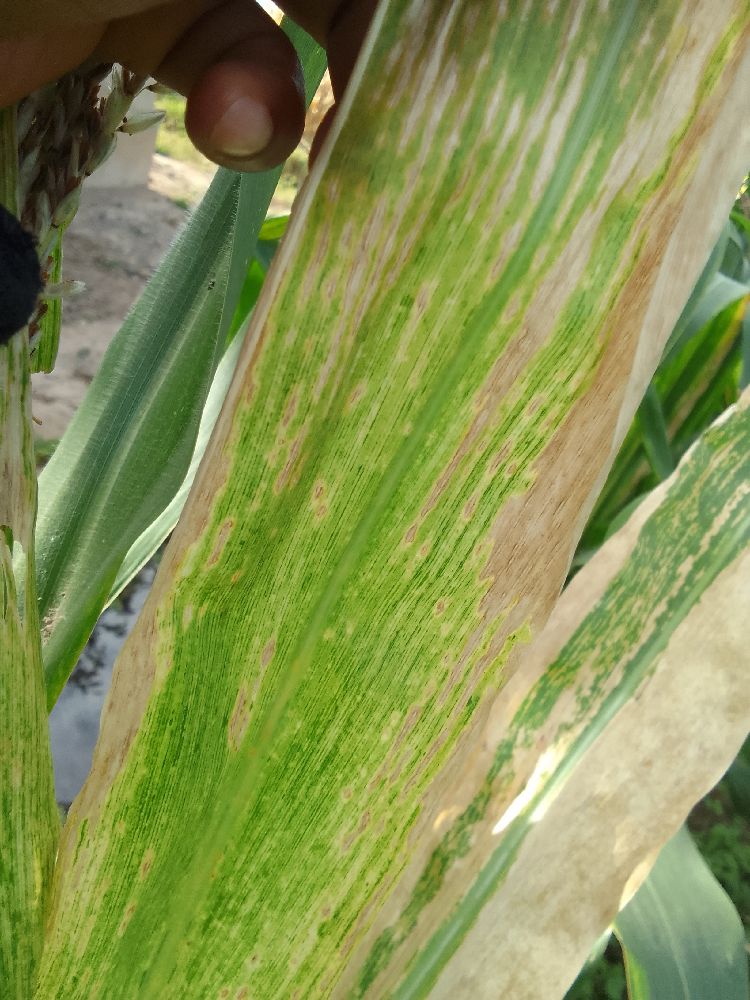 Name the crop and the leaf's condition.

maize, maize lethal necrosis
